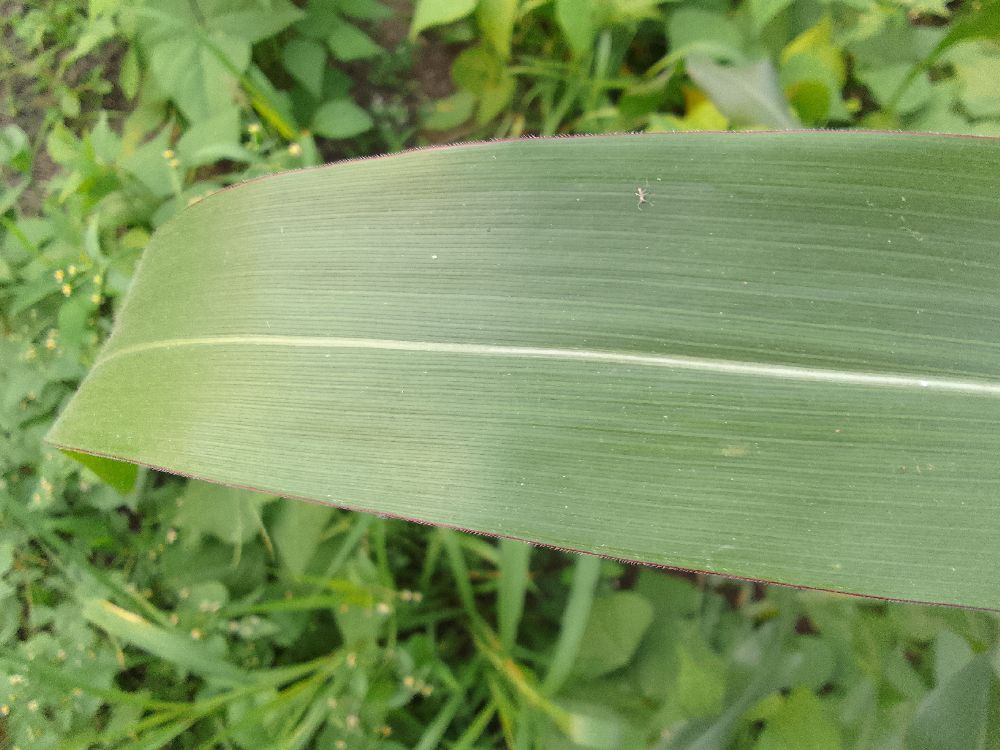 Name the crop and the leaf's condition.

maize, healthy
